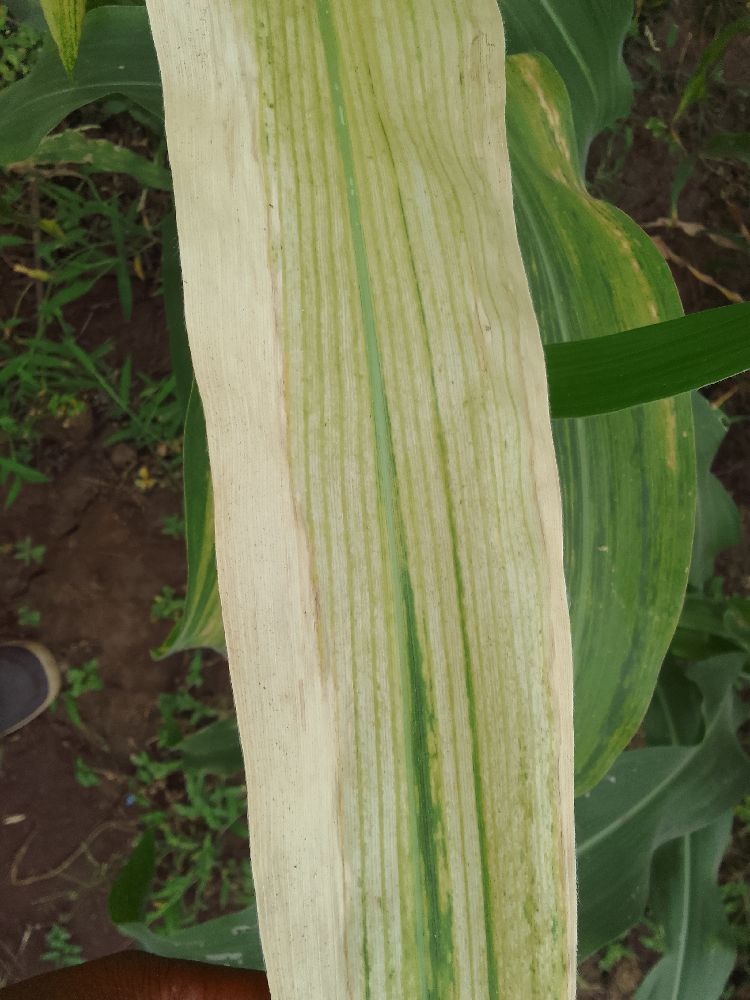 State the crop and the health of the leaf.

maize, maize lethal necrosis
